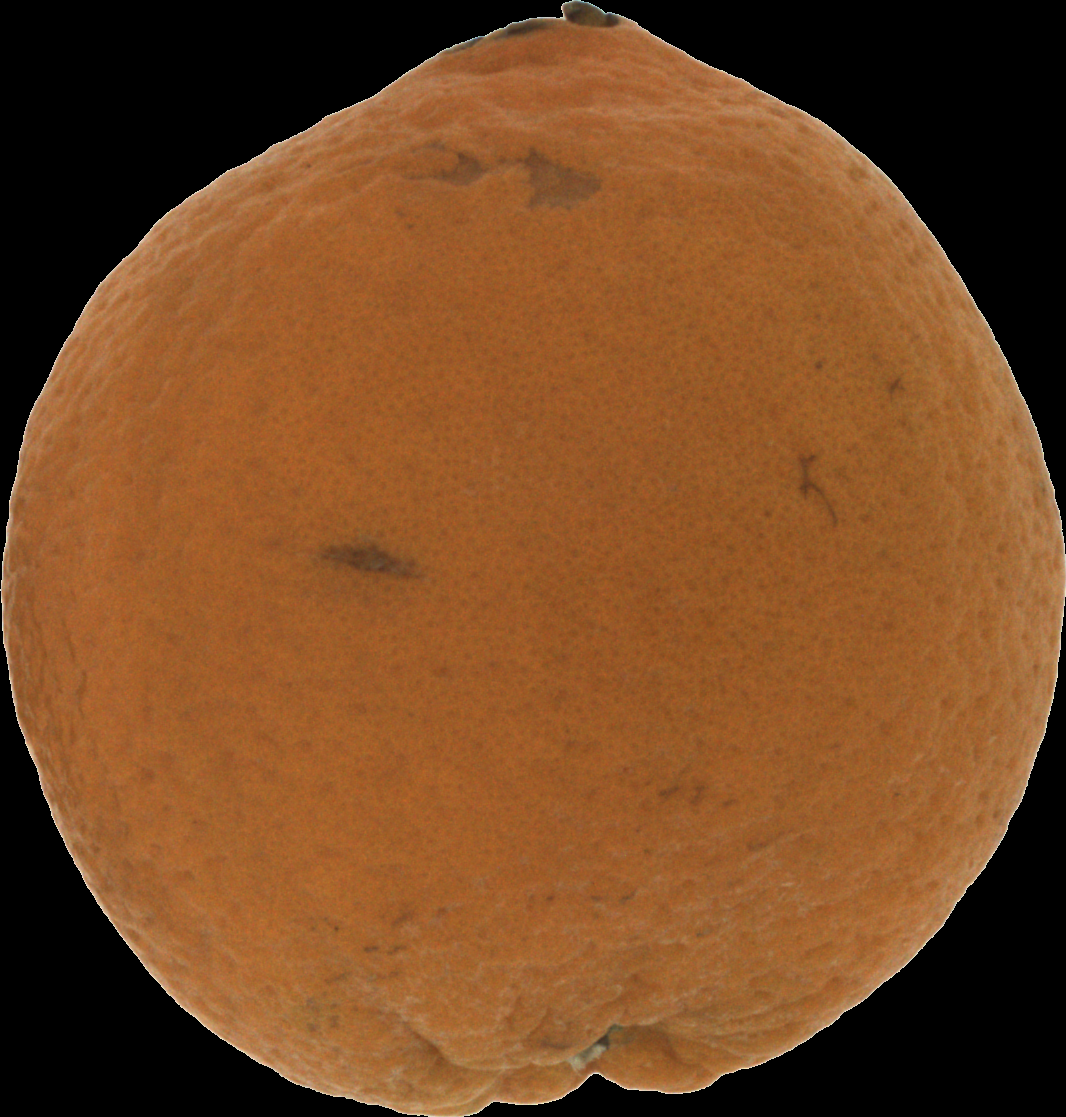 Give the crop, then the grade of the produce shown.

orange, bad
